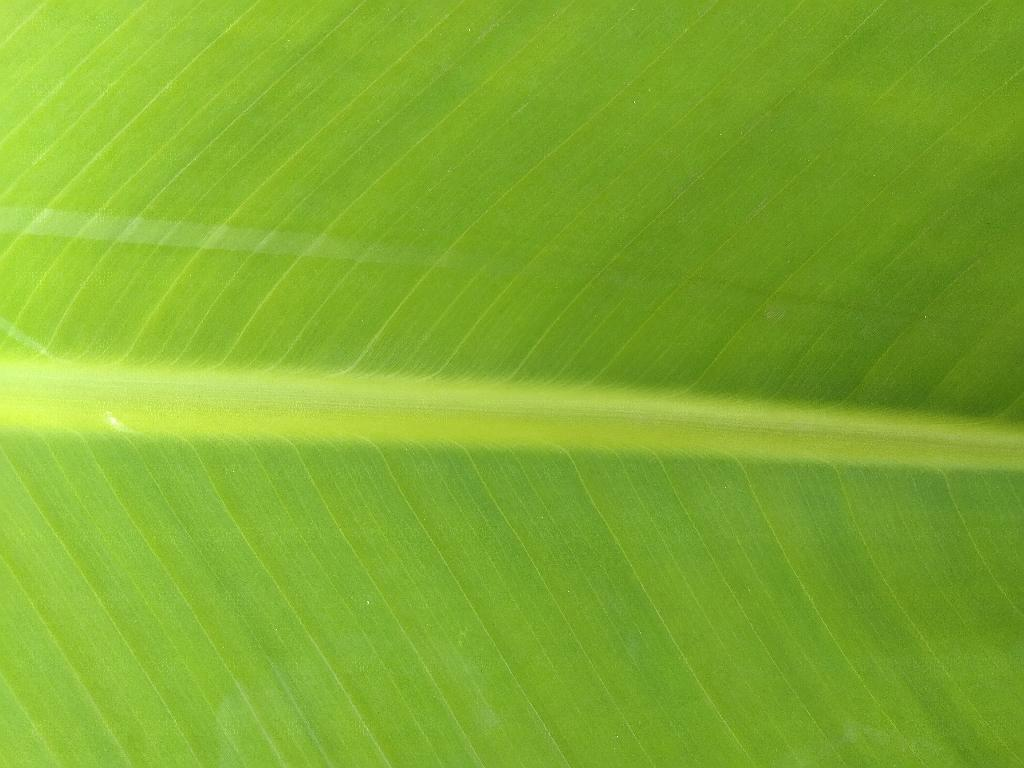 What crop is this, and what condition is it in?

banana, healthy
